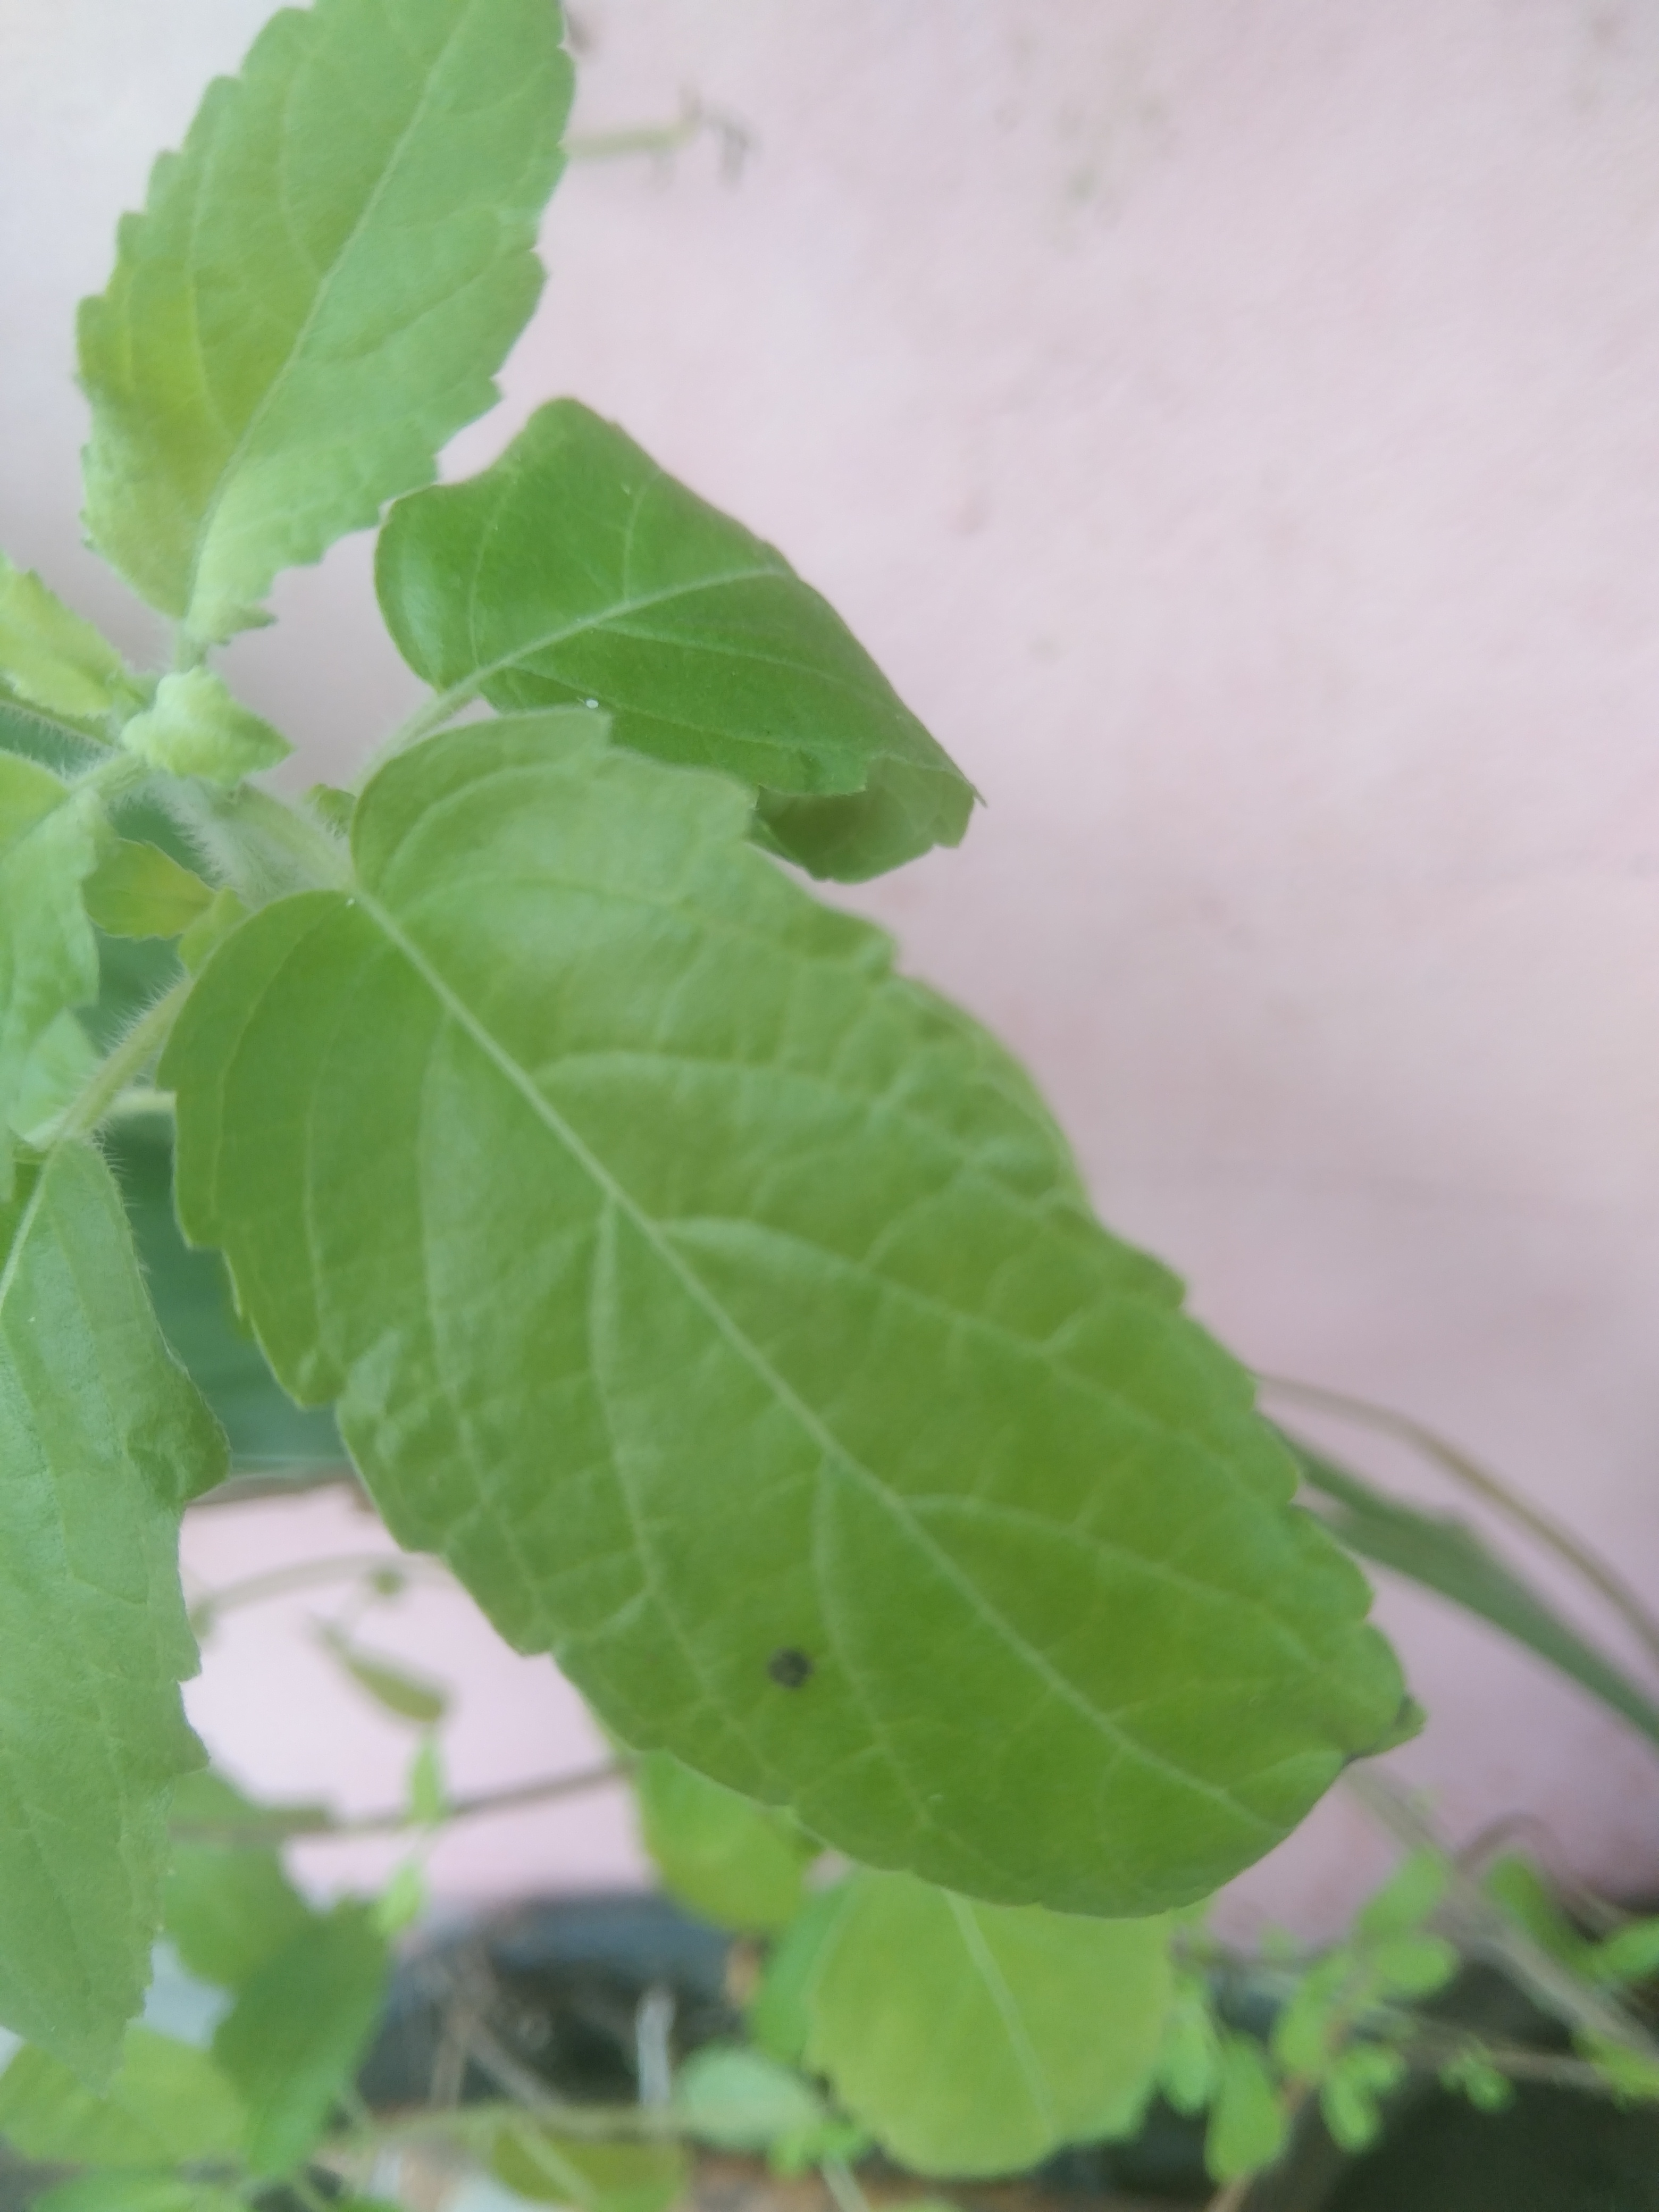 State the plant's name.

tulshi
